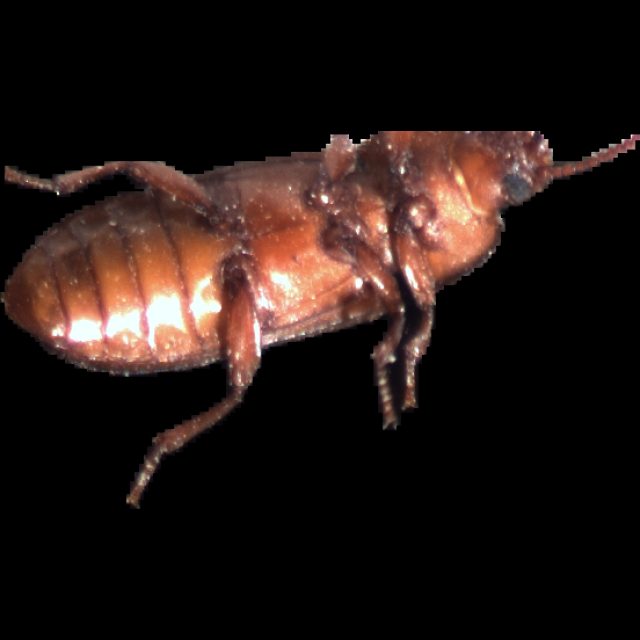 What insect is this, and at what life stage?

mealworm beetle
